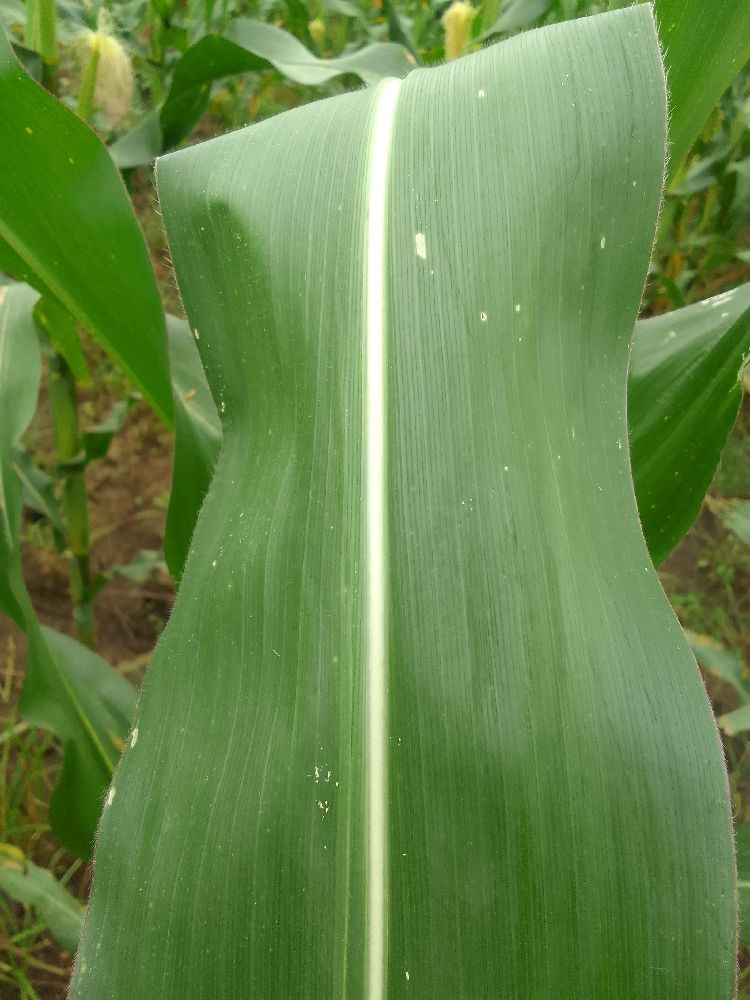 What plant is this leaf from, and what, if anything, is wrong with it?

maize, healthy
